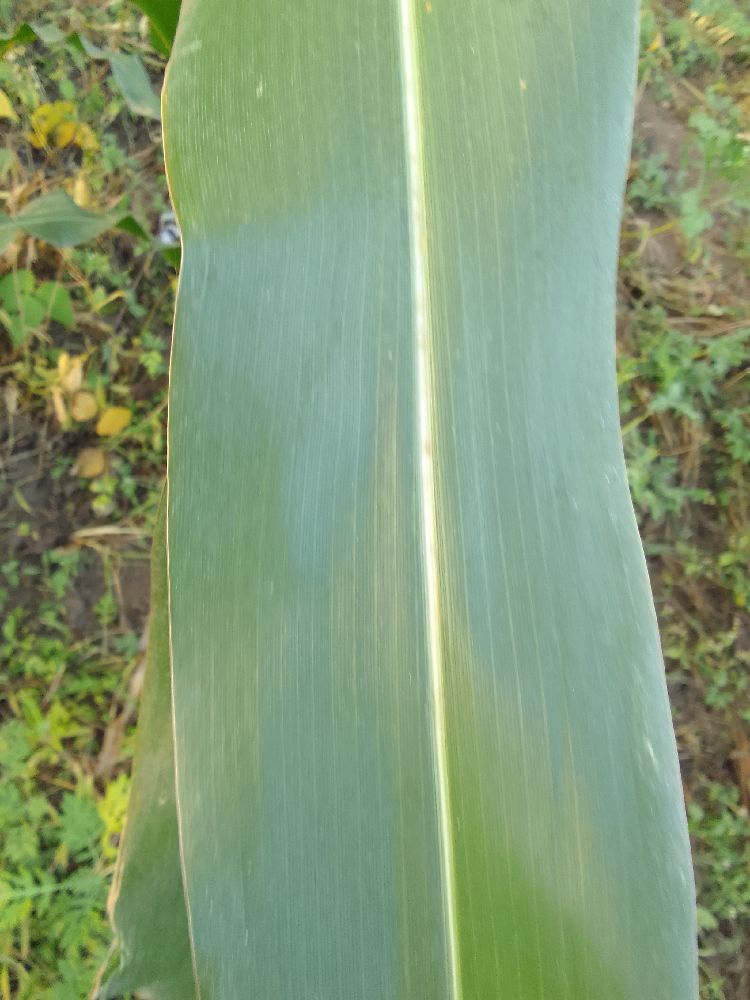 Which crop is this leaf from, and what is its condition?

maize, healthy
